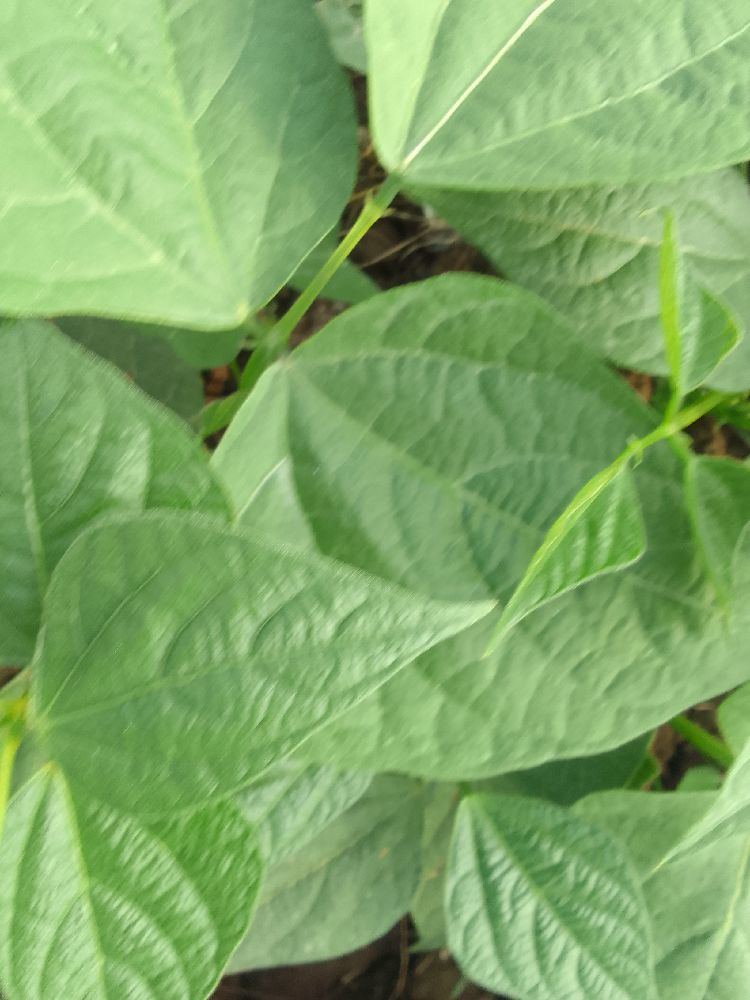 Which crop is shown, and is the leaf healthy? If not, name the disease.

common bean, healthy
